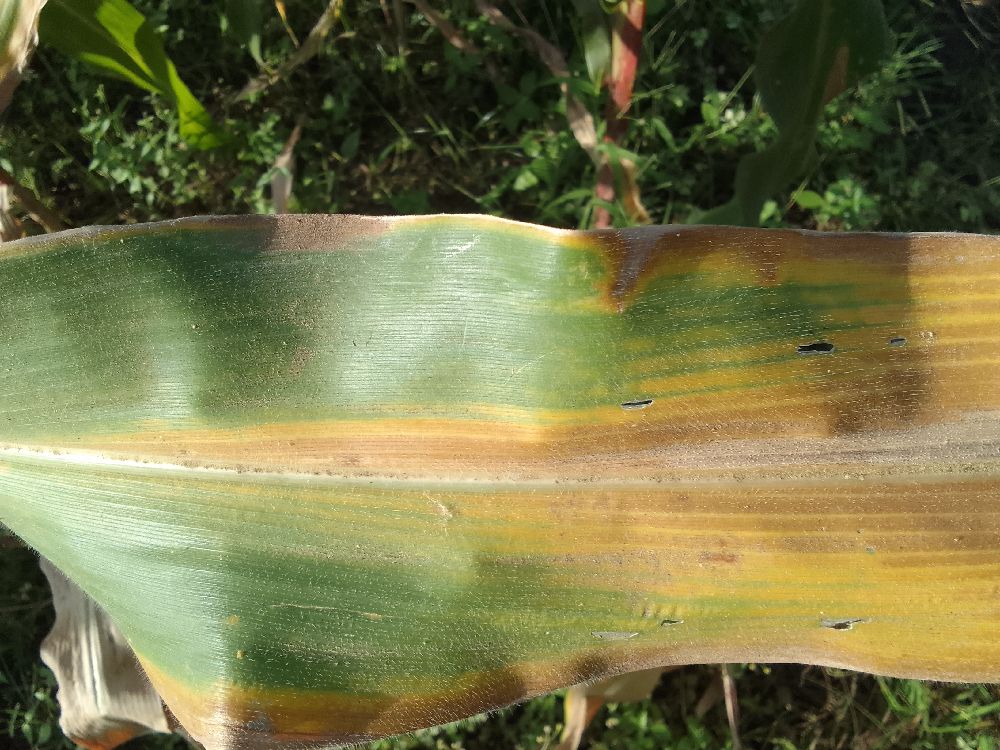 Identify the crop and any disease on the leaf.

maize, maize lethal necrosis
